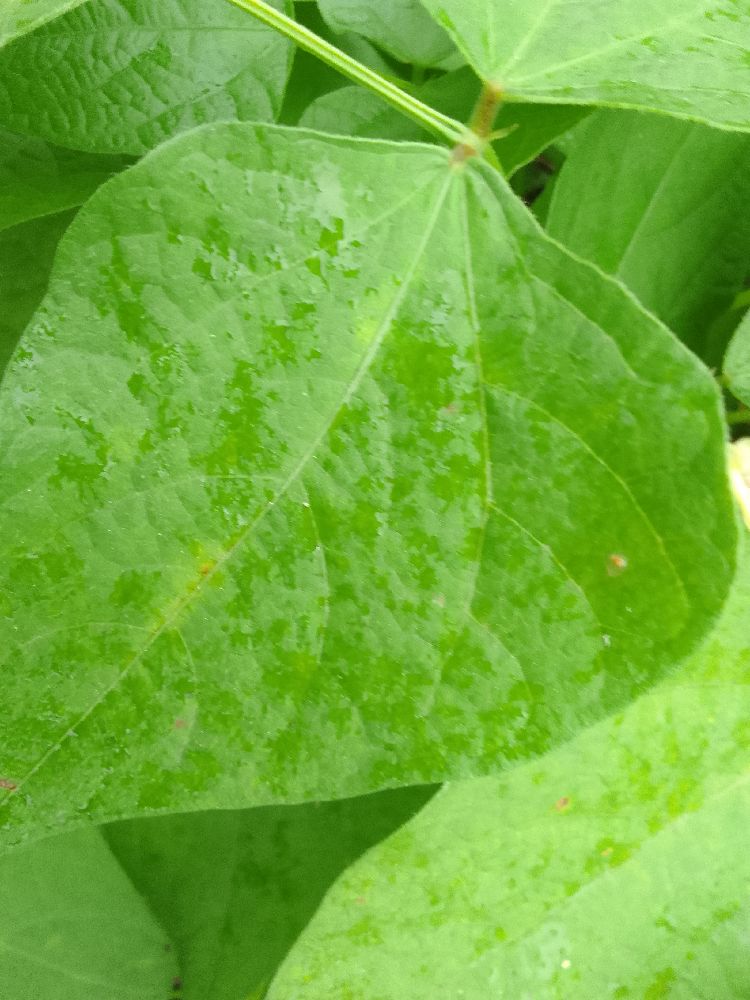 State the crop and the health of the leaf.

common bean, healthy
